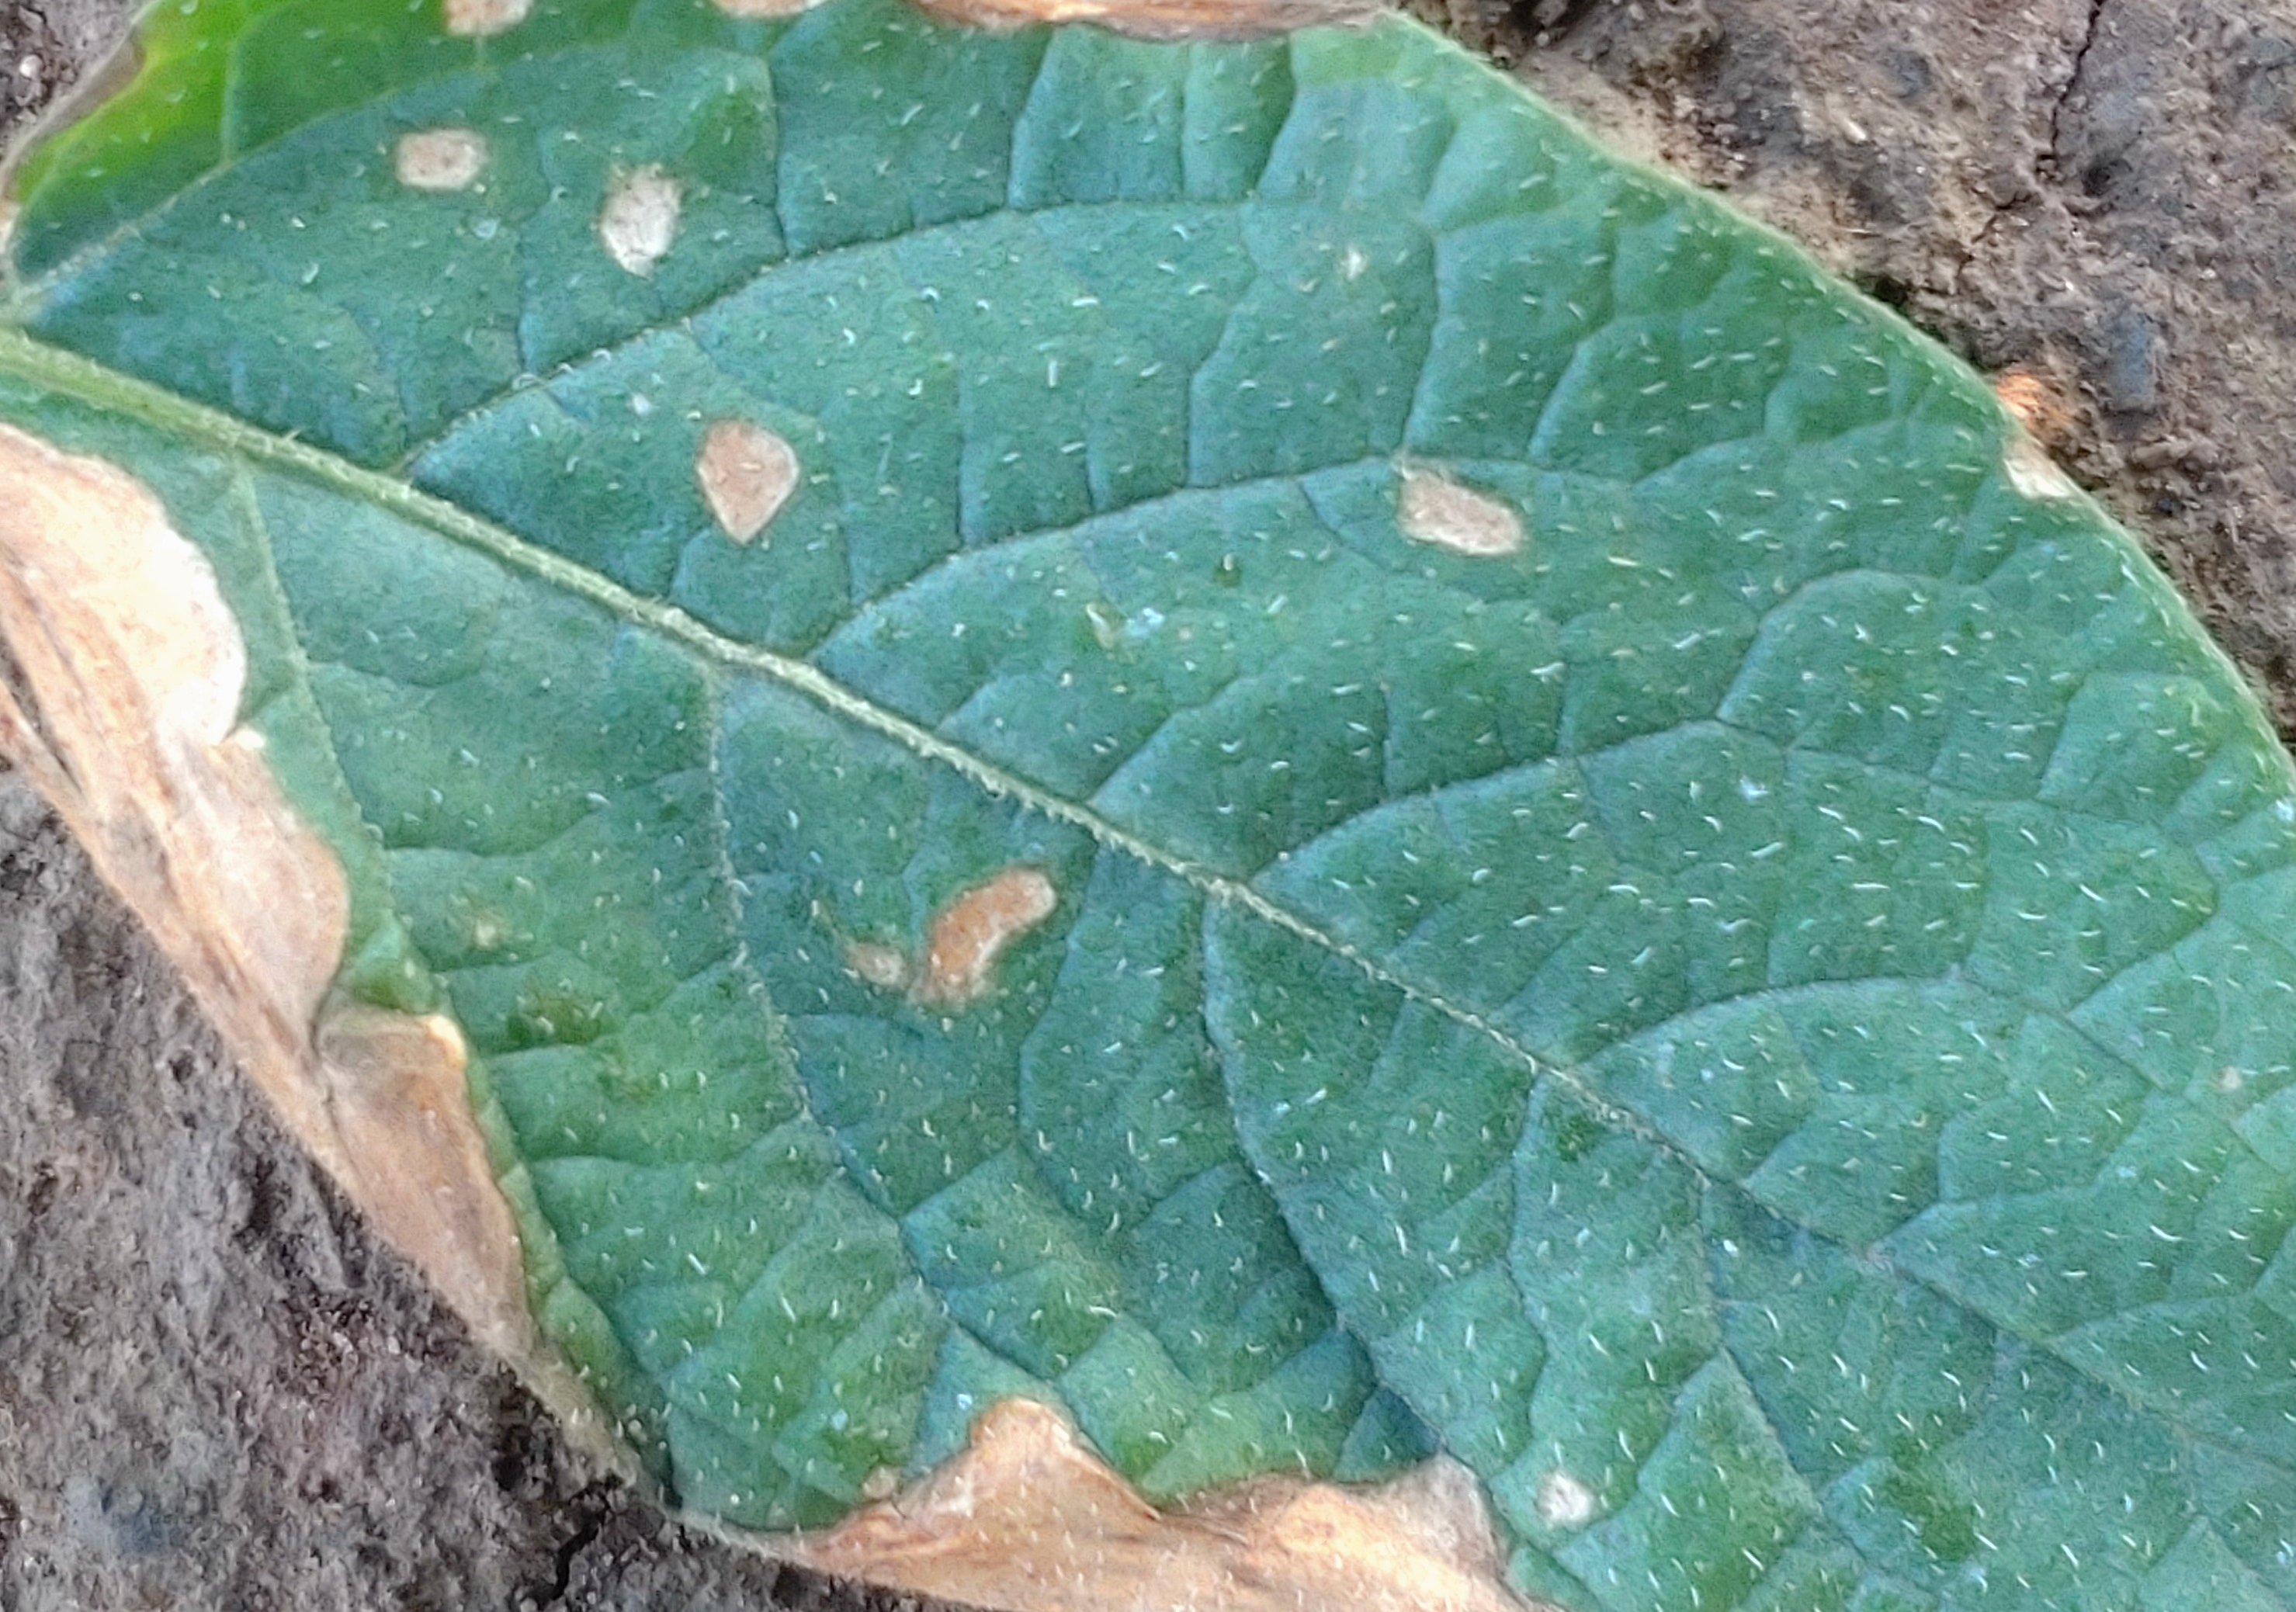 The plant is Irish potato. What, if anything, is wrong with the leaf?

early blight
